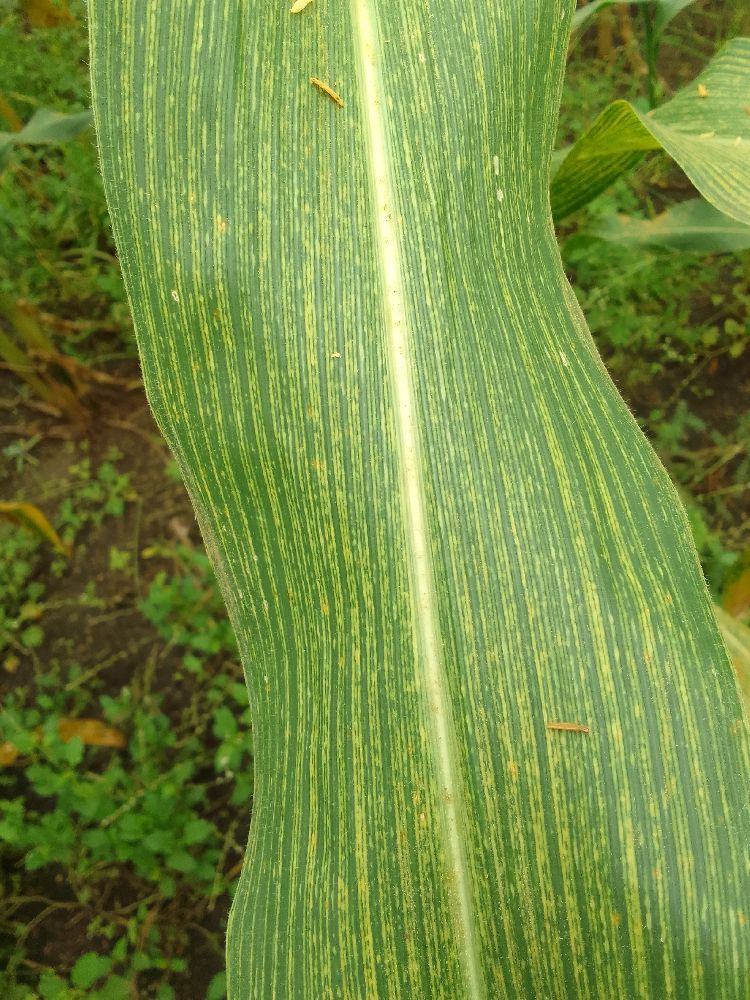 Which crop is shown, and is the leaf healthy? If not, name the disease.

maize, maize streak virus
